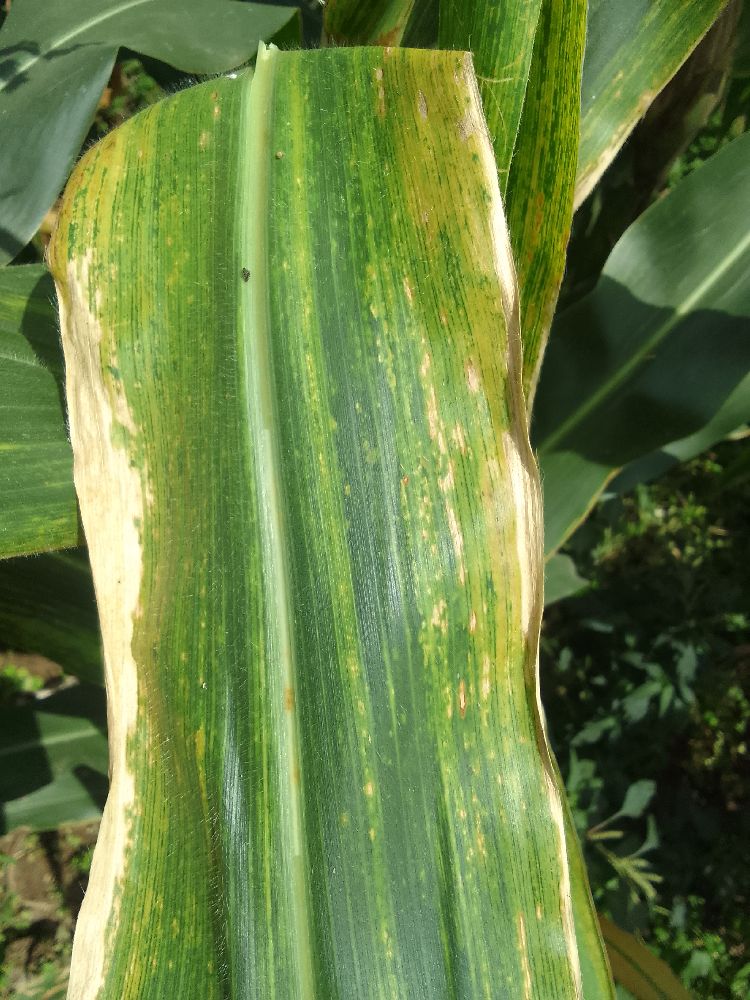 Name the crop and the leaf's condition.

maize, maize lethal necrosis
